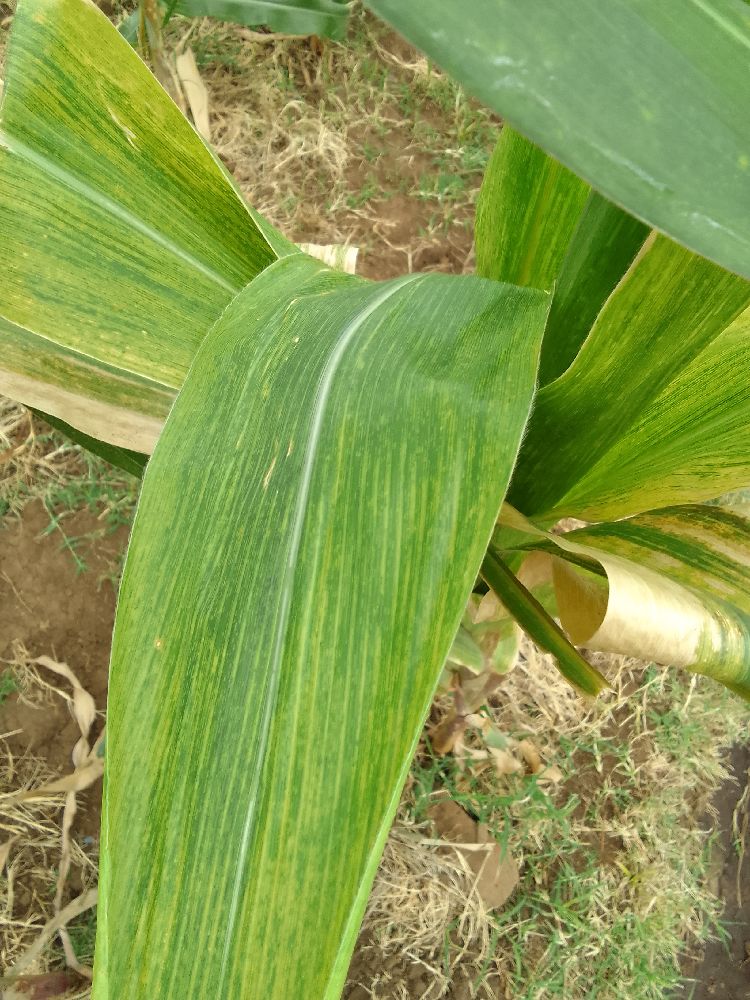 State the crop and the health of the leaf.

maize, maize lethal necrosis
